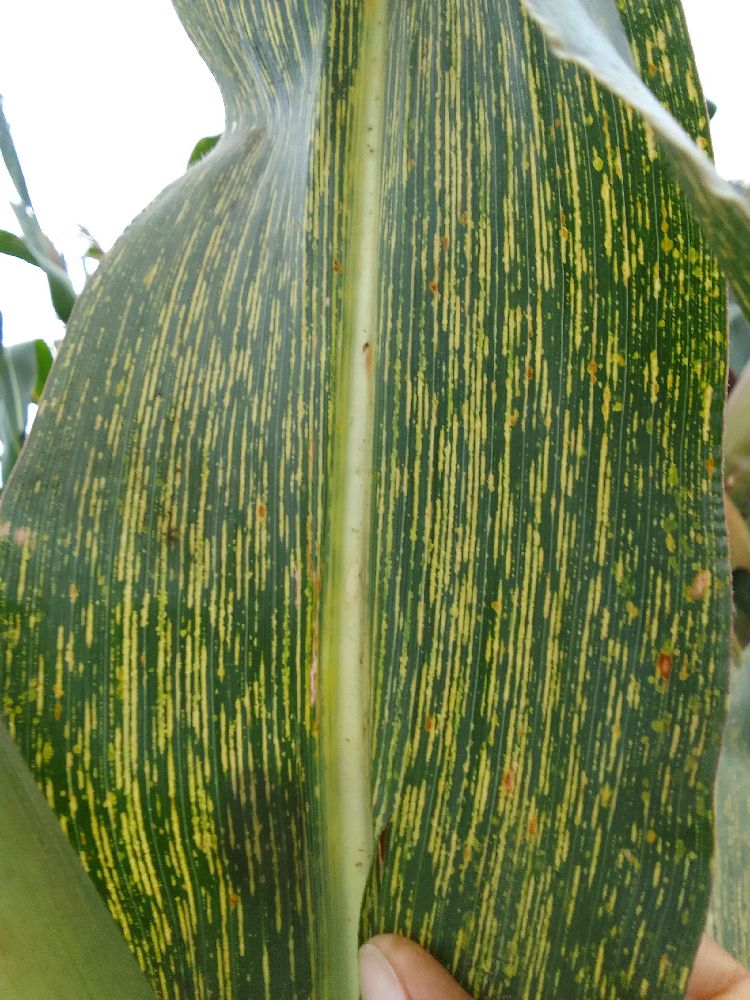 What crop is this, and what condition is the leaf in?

maize, maize streak virus
